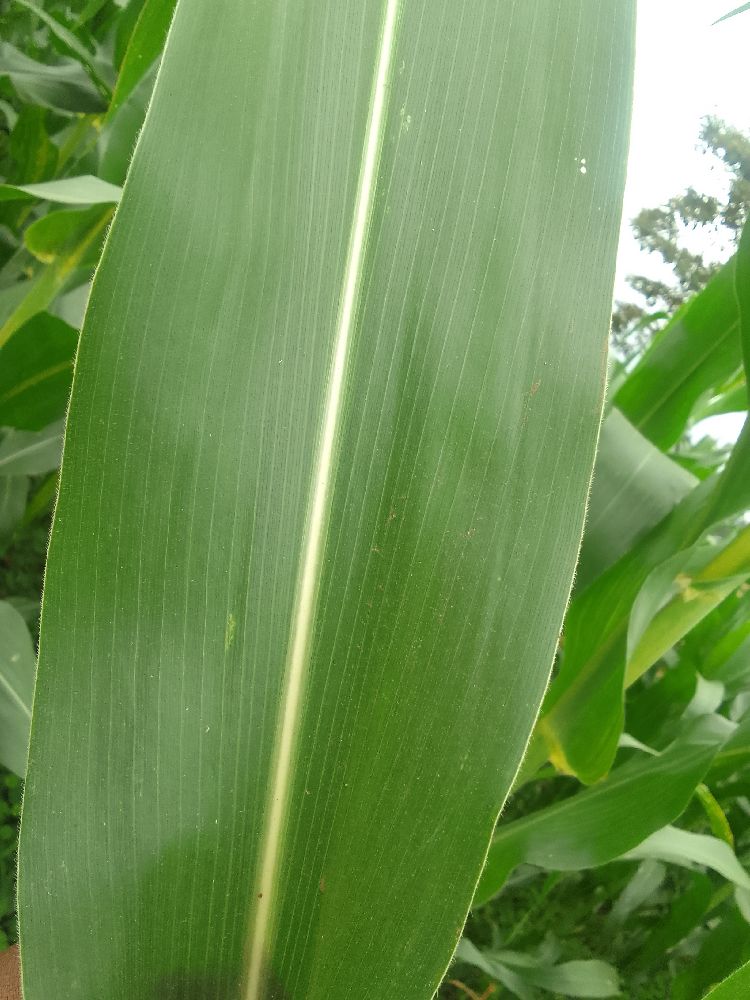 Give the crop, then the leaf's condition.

maize, healthy
